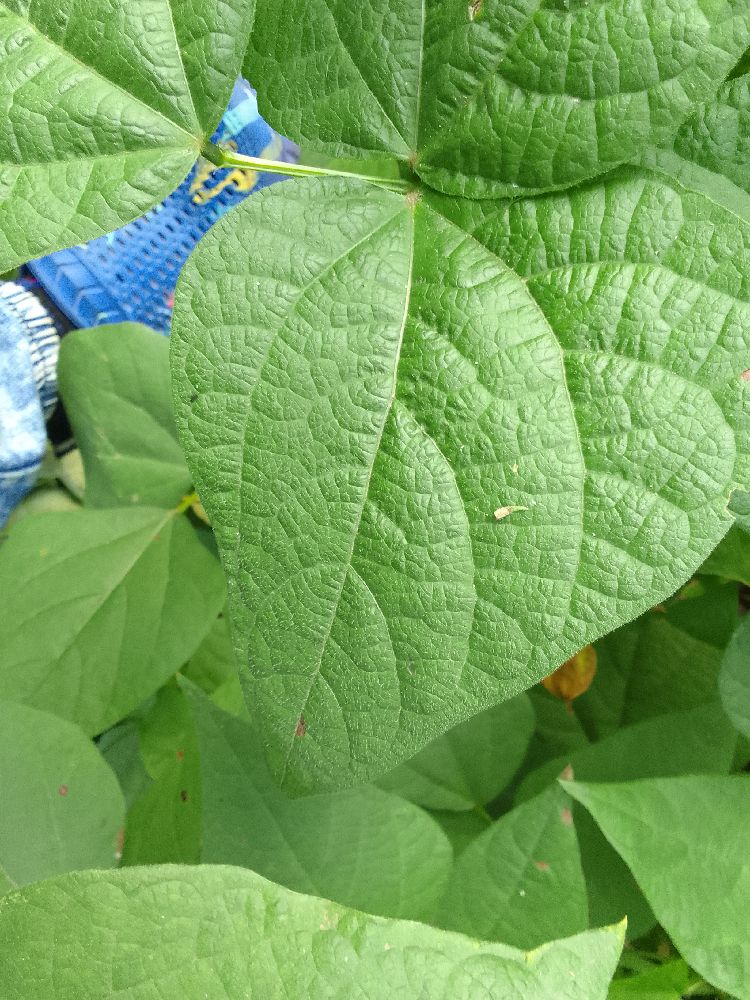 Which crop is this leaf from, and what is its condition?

common bean, healthy
